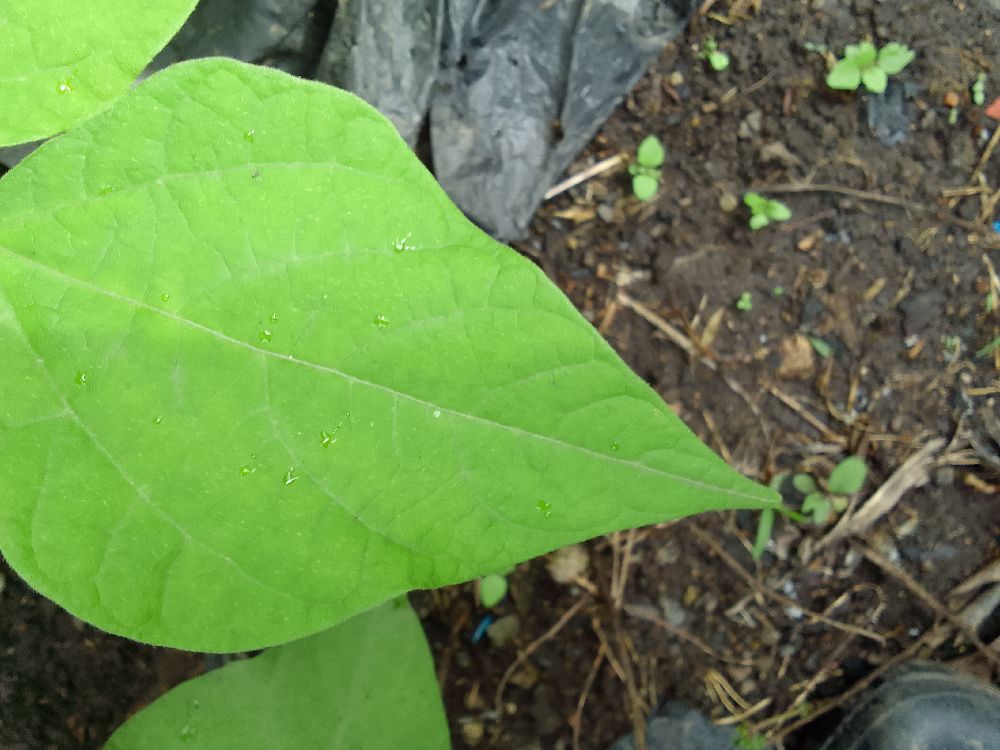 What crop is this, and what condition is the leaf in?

common bean, healthy
